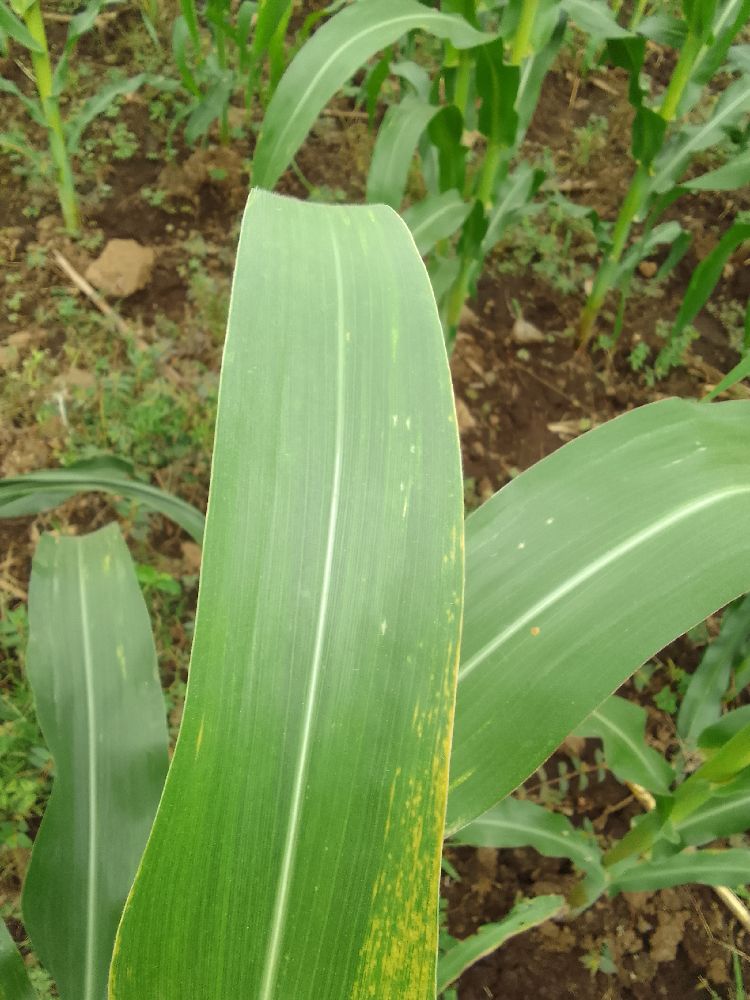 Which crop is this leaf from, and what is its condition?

maize, maize lethal necrosis
